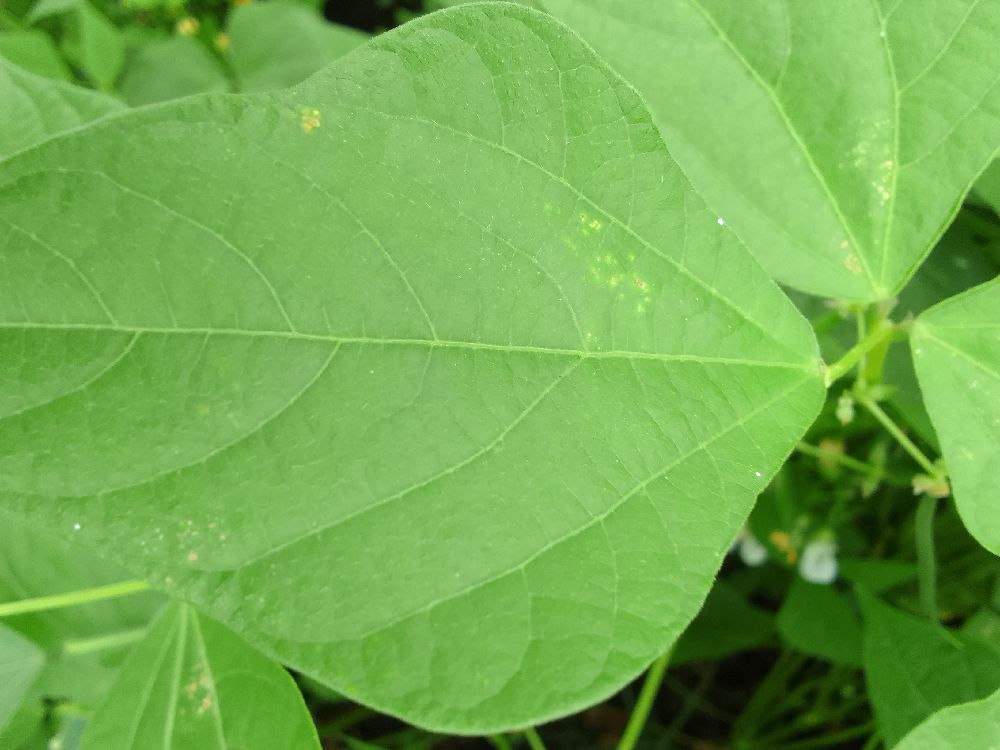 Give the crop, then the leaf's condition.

common bean, healthy
